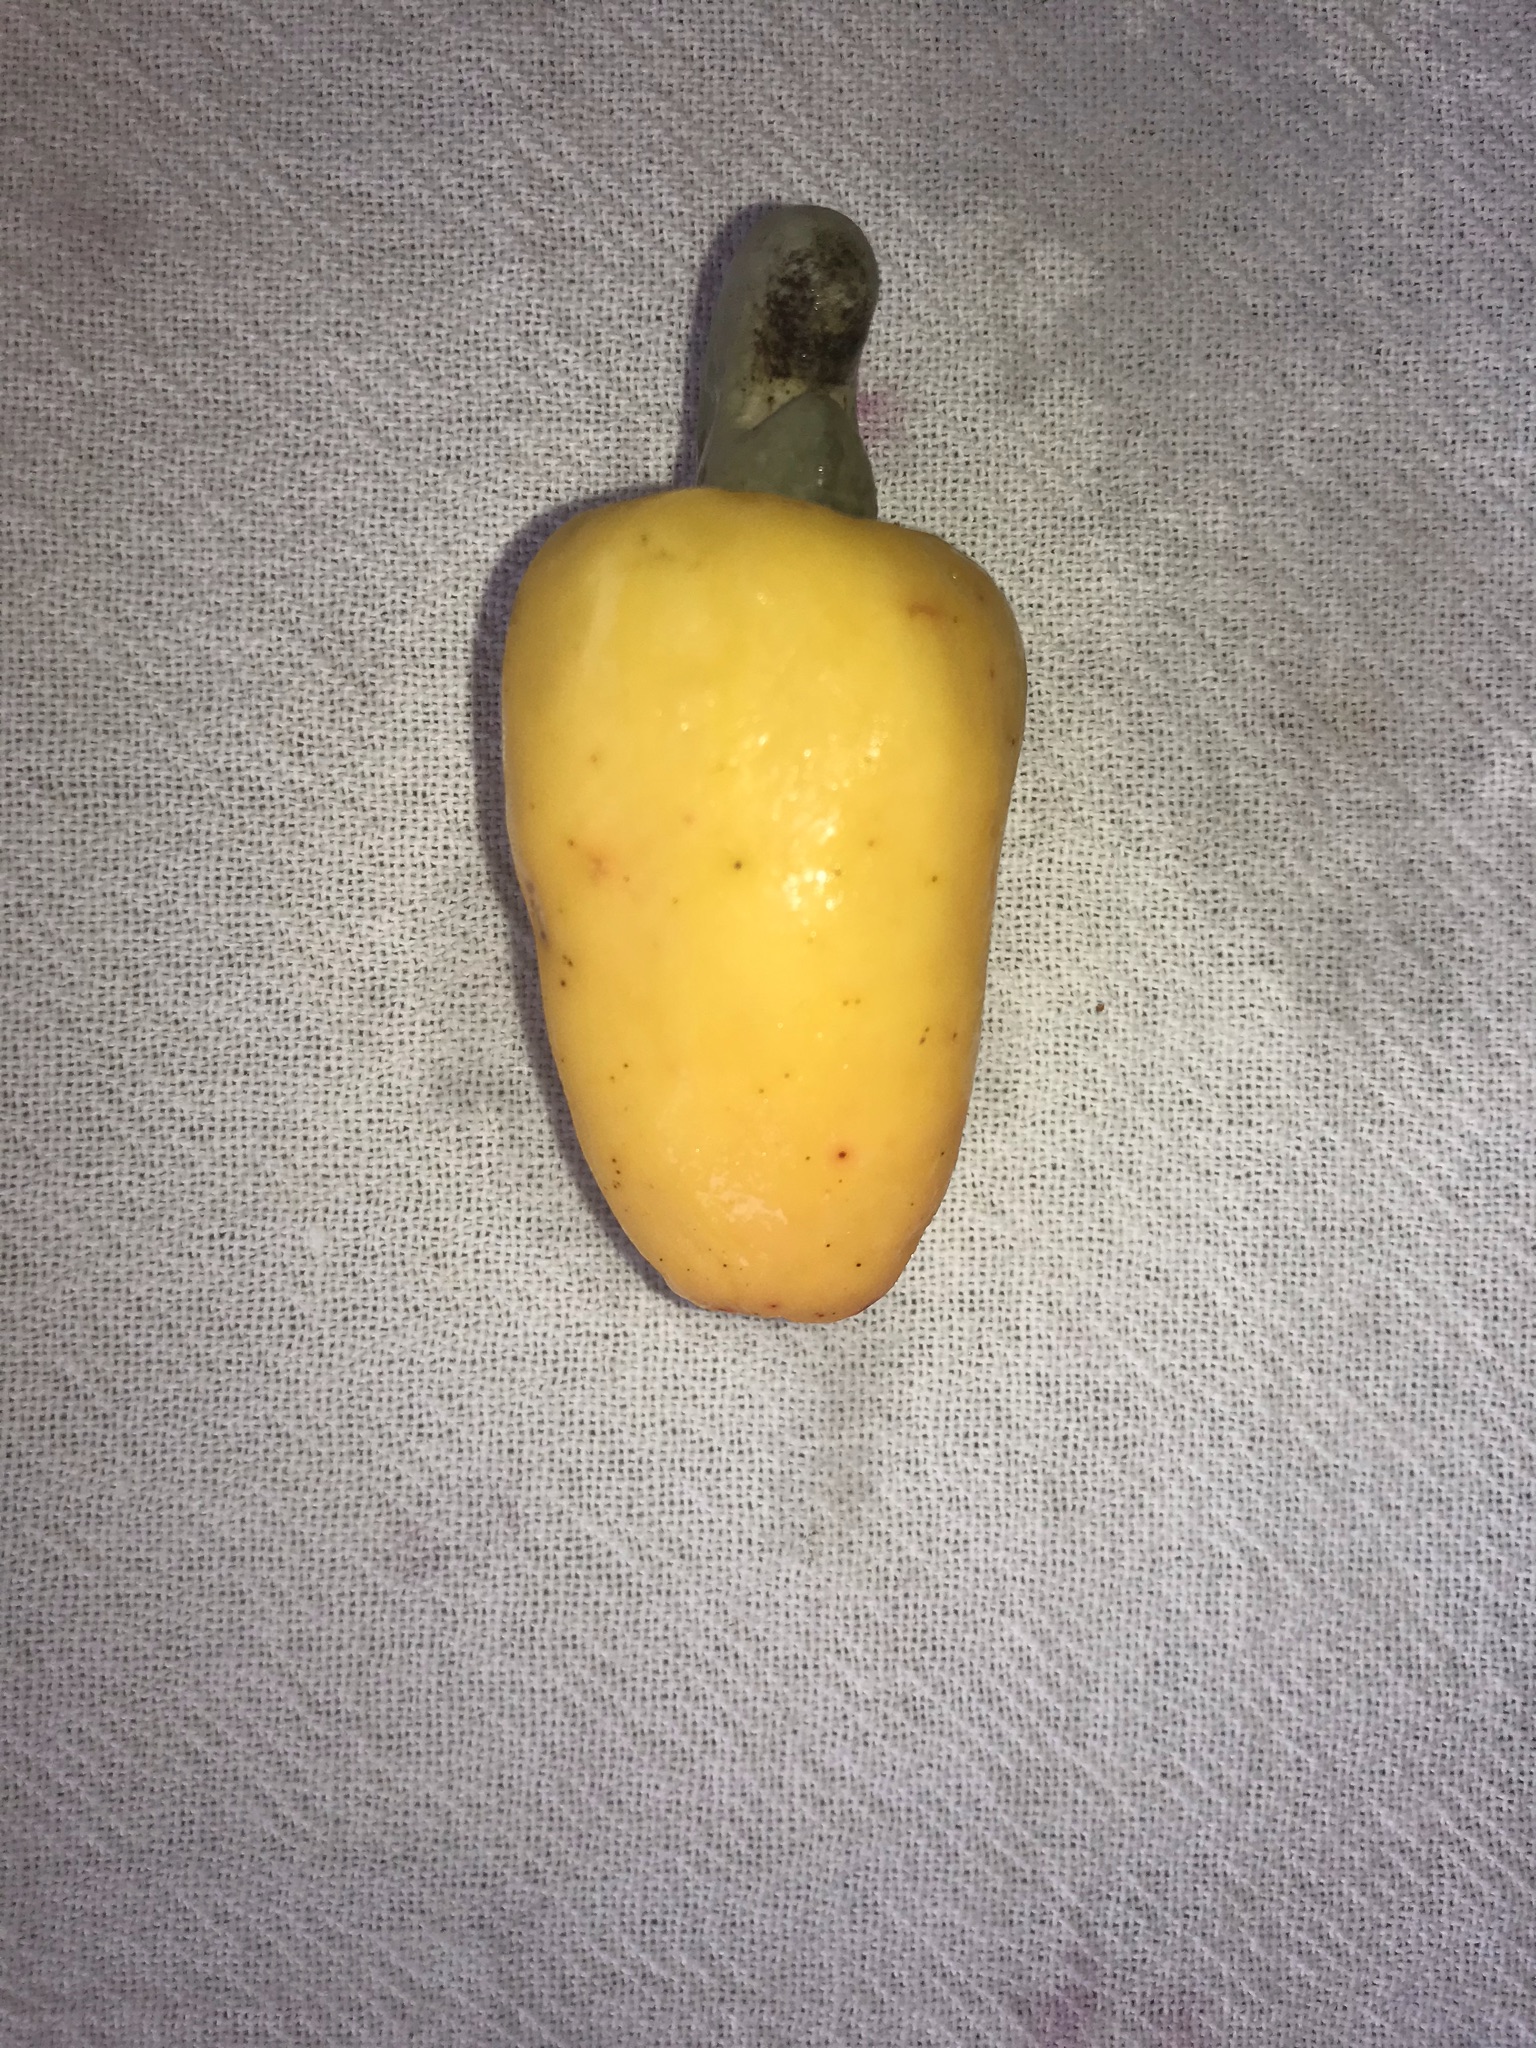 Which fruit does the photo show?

caju amarelo
